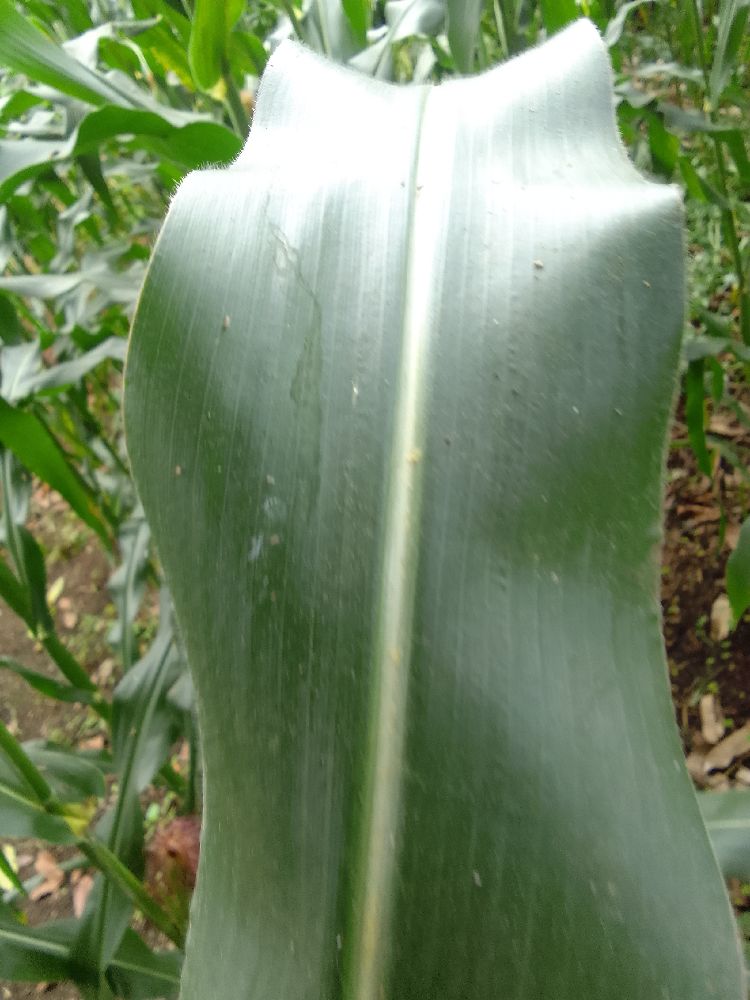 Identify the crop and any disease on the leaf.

maize, healthy
